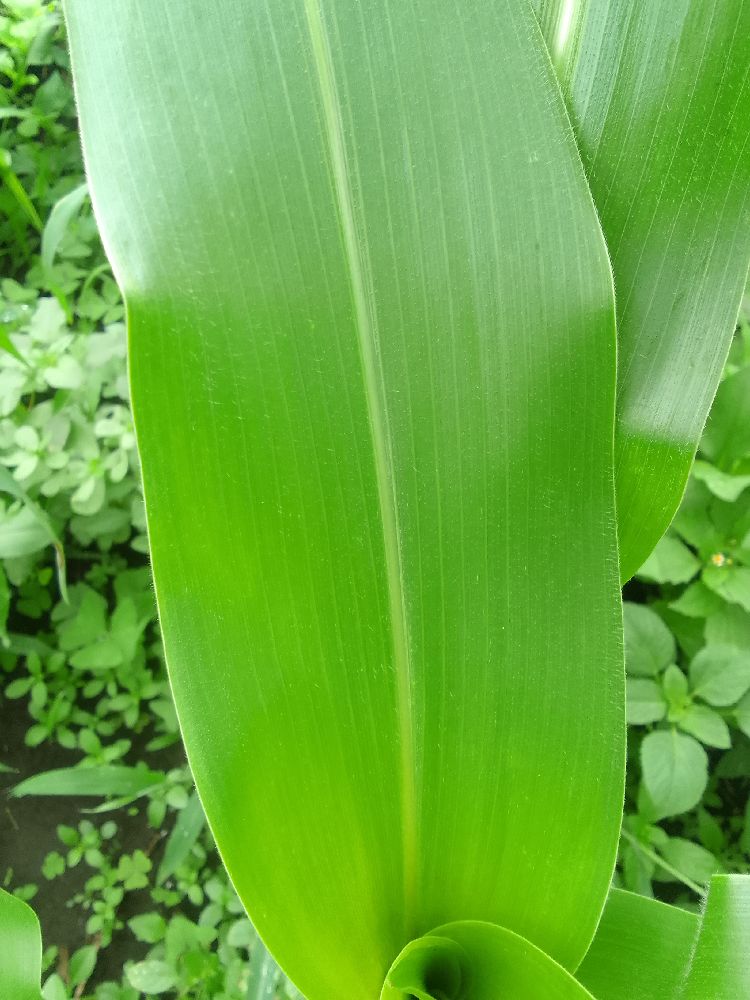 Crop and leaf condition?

maize, healthy
